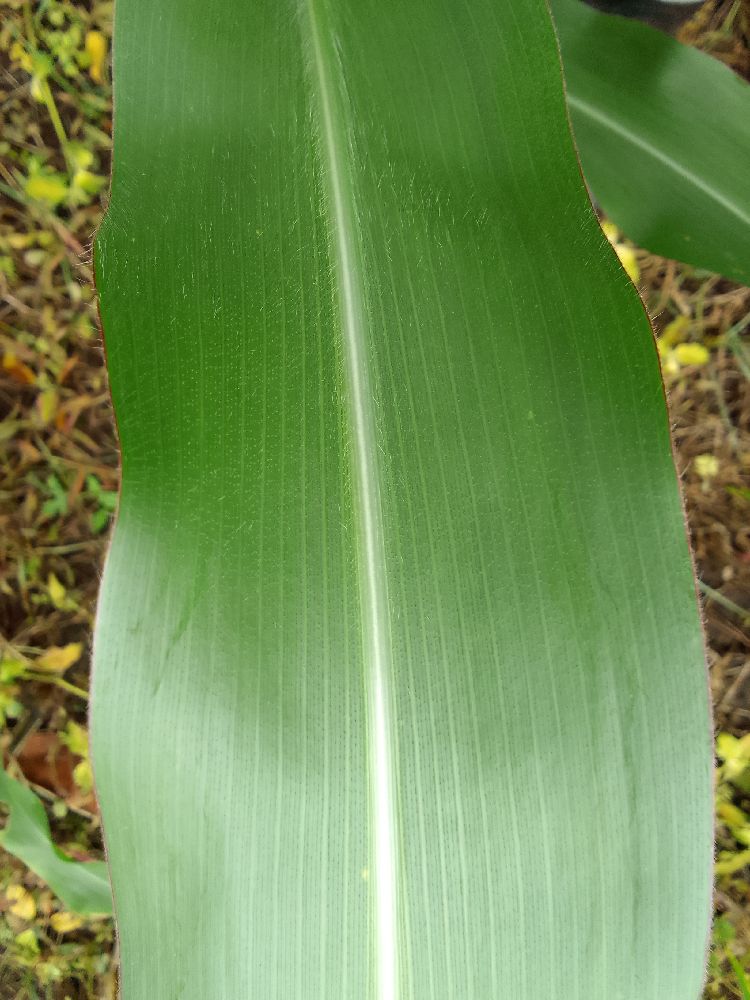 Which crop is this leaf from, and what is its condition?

maize, healthy
